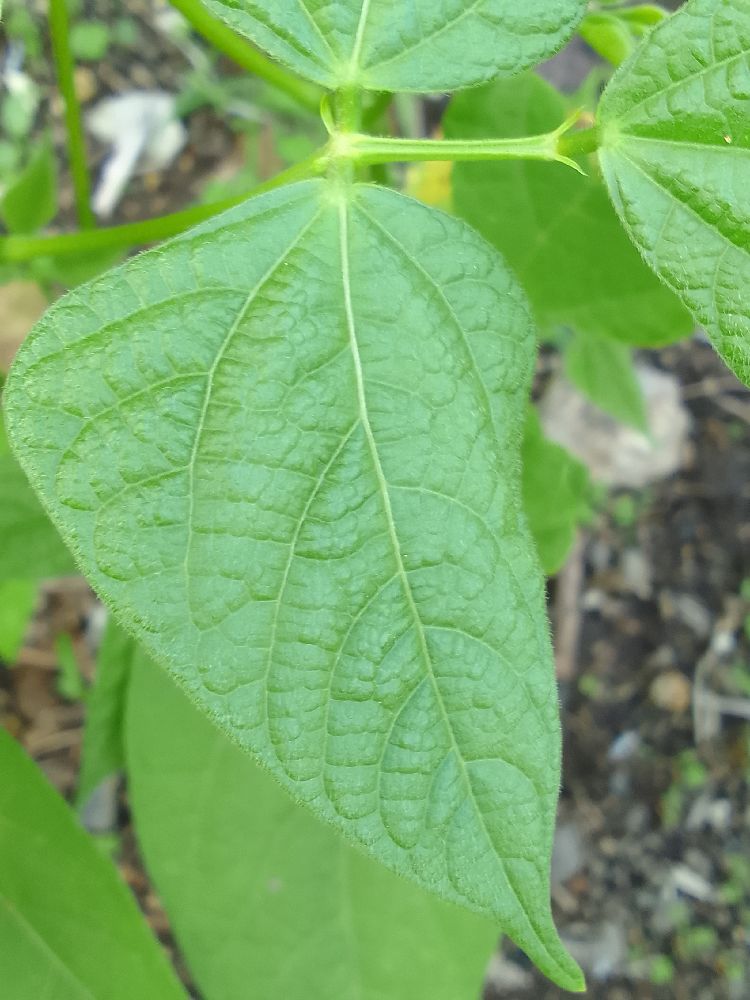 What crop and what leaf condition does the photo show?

common bean, healthy
